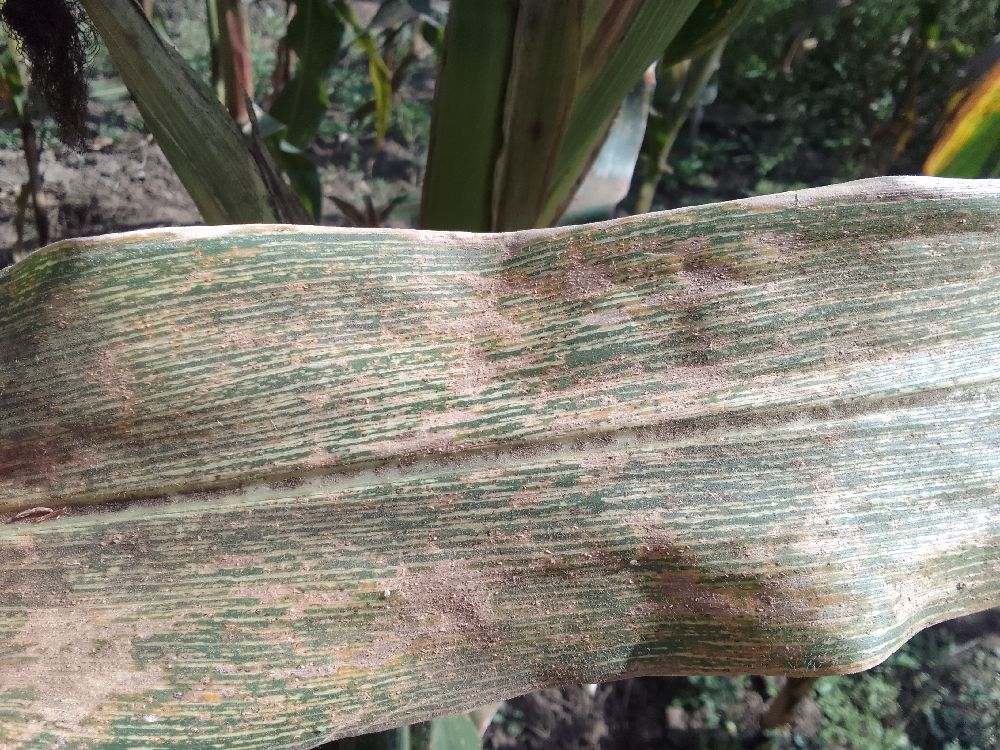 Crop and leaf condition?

maize, maize streak virus
